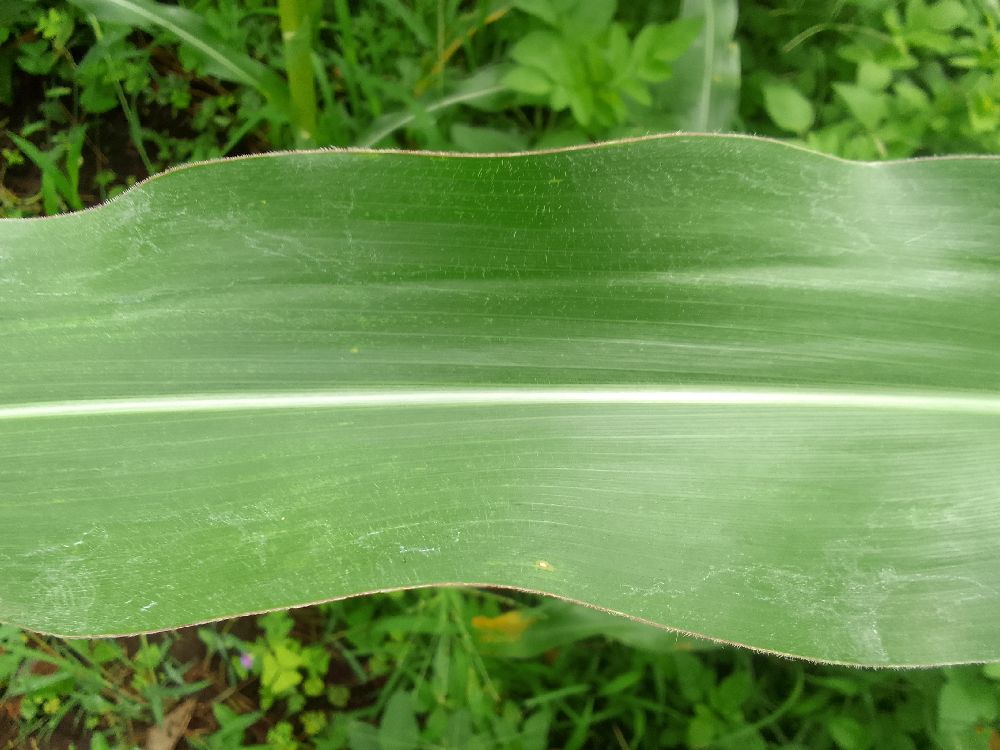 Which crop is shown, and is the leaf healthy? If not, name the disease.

maize, healthy
